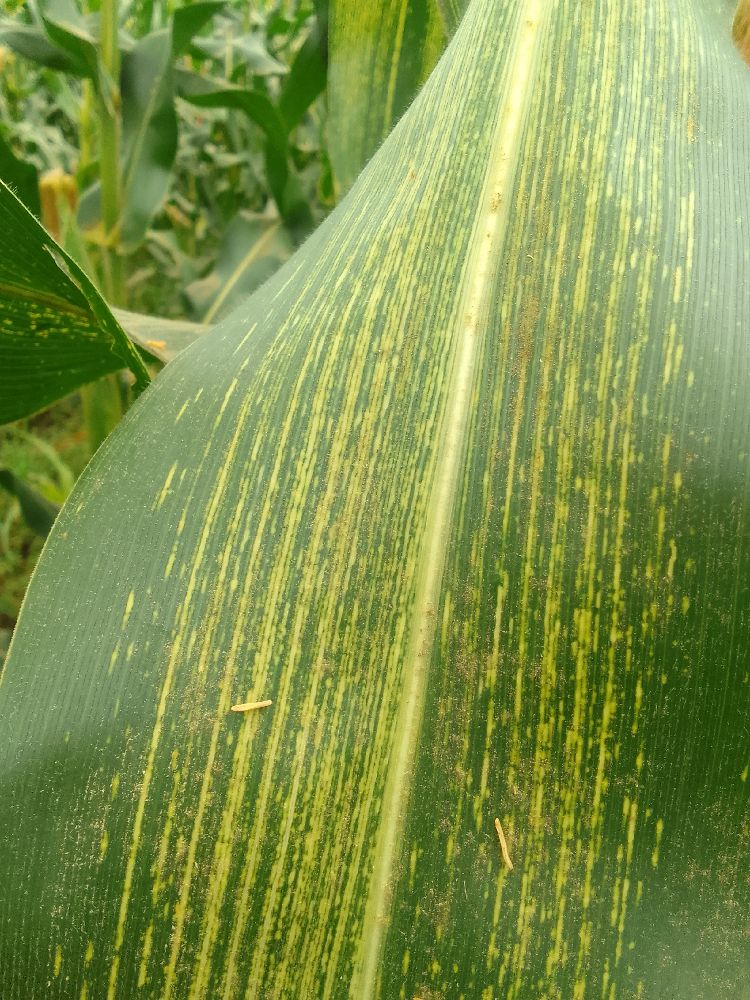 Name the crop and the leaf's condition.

maize, maize streak virus
